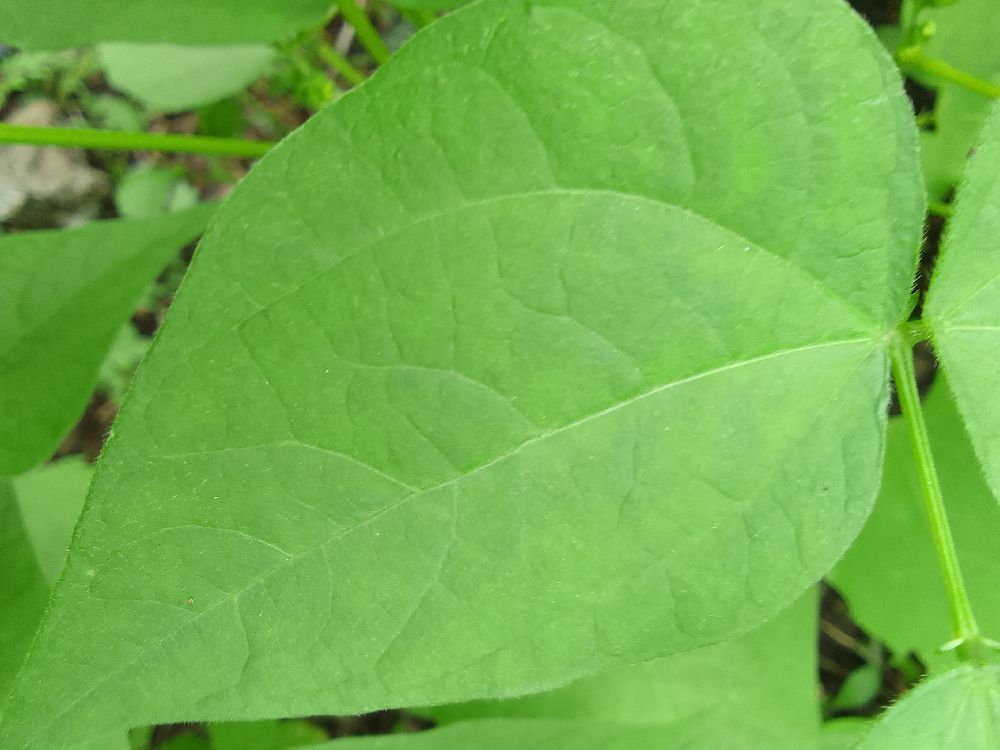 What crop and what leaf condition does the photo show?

common bean, healthy
